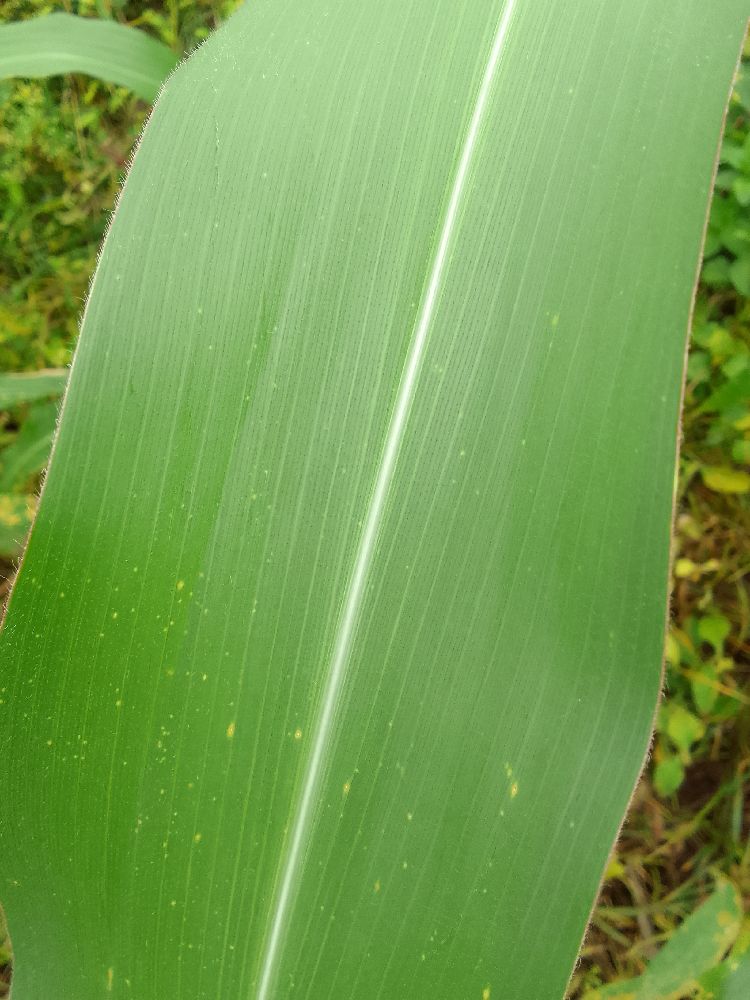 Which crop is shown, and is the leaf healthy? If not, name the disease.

maize, healthy
